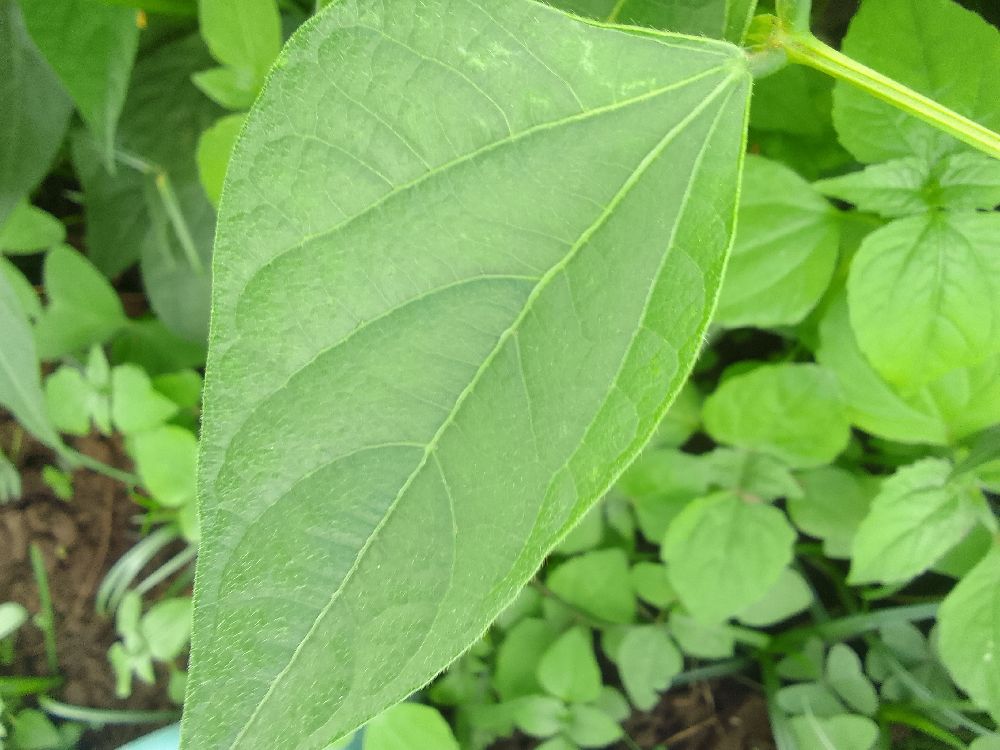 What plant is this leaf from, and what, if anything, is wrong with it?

common bean, healthy
